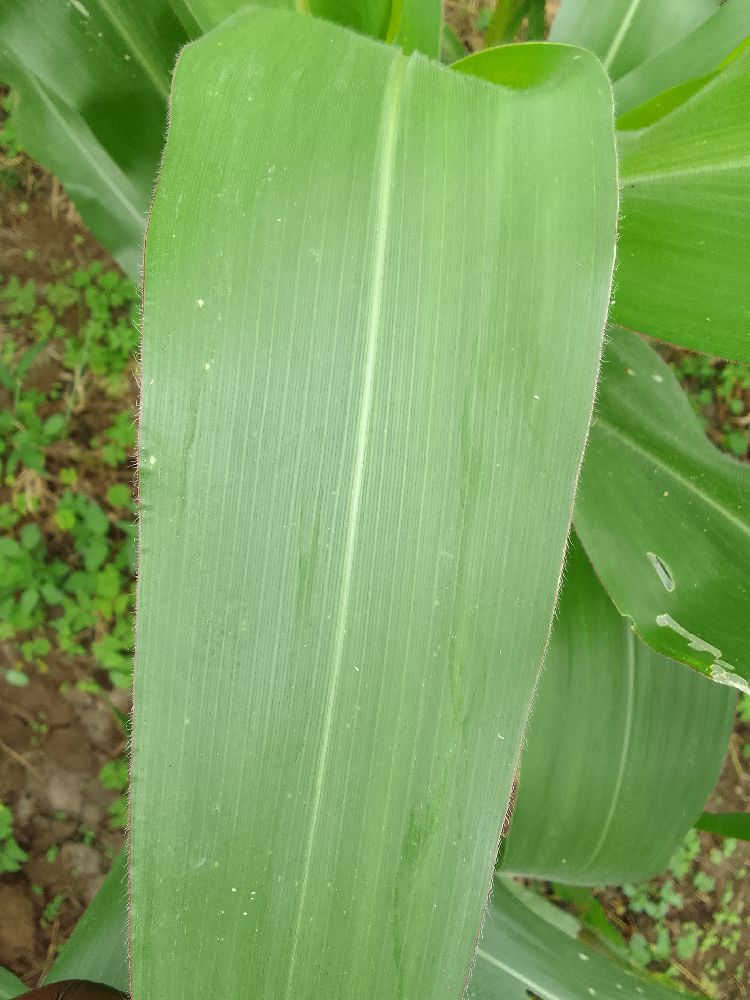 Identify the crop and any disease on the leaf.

maize, healthy
